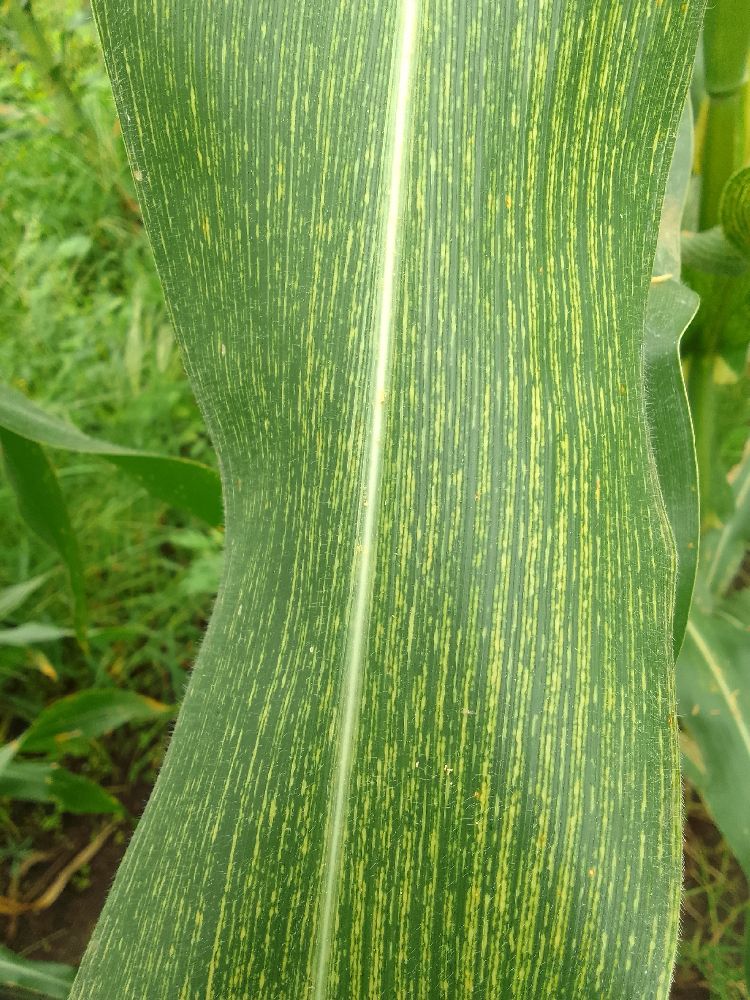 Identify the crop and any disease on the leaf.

maize, maize streak virus
